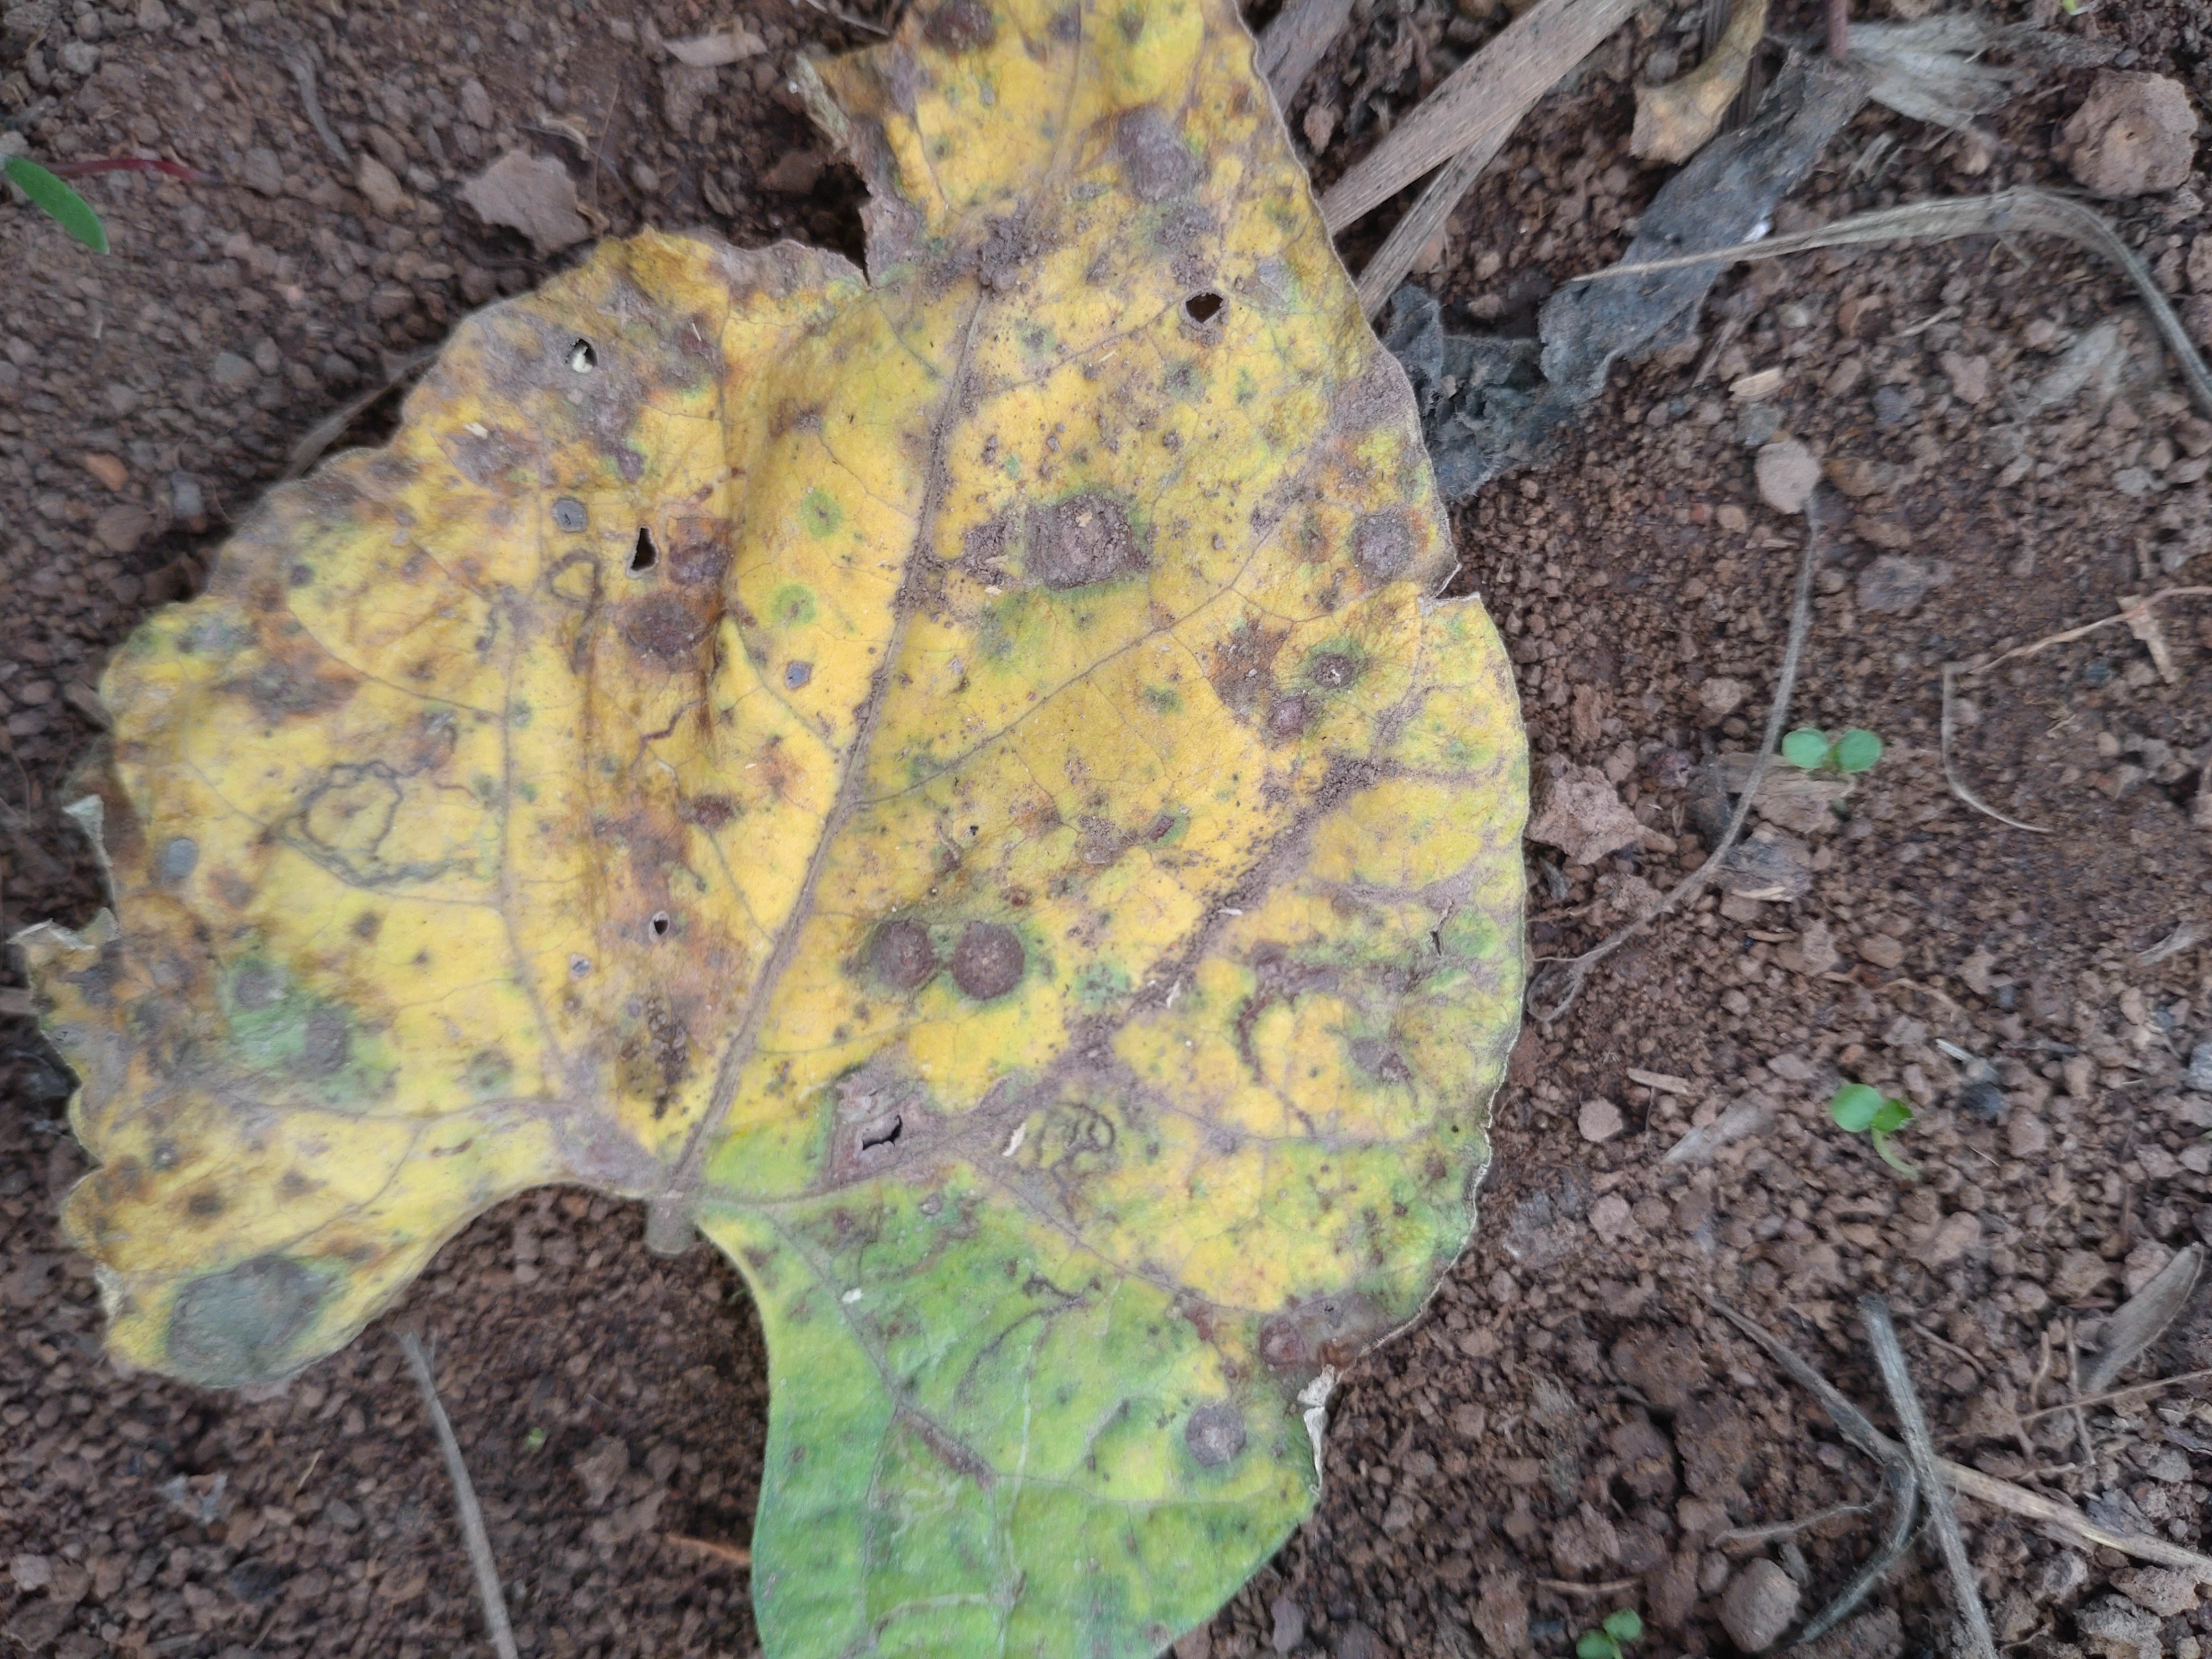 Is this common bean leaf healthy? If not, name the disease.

rust
